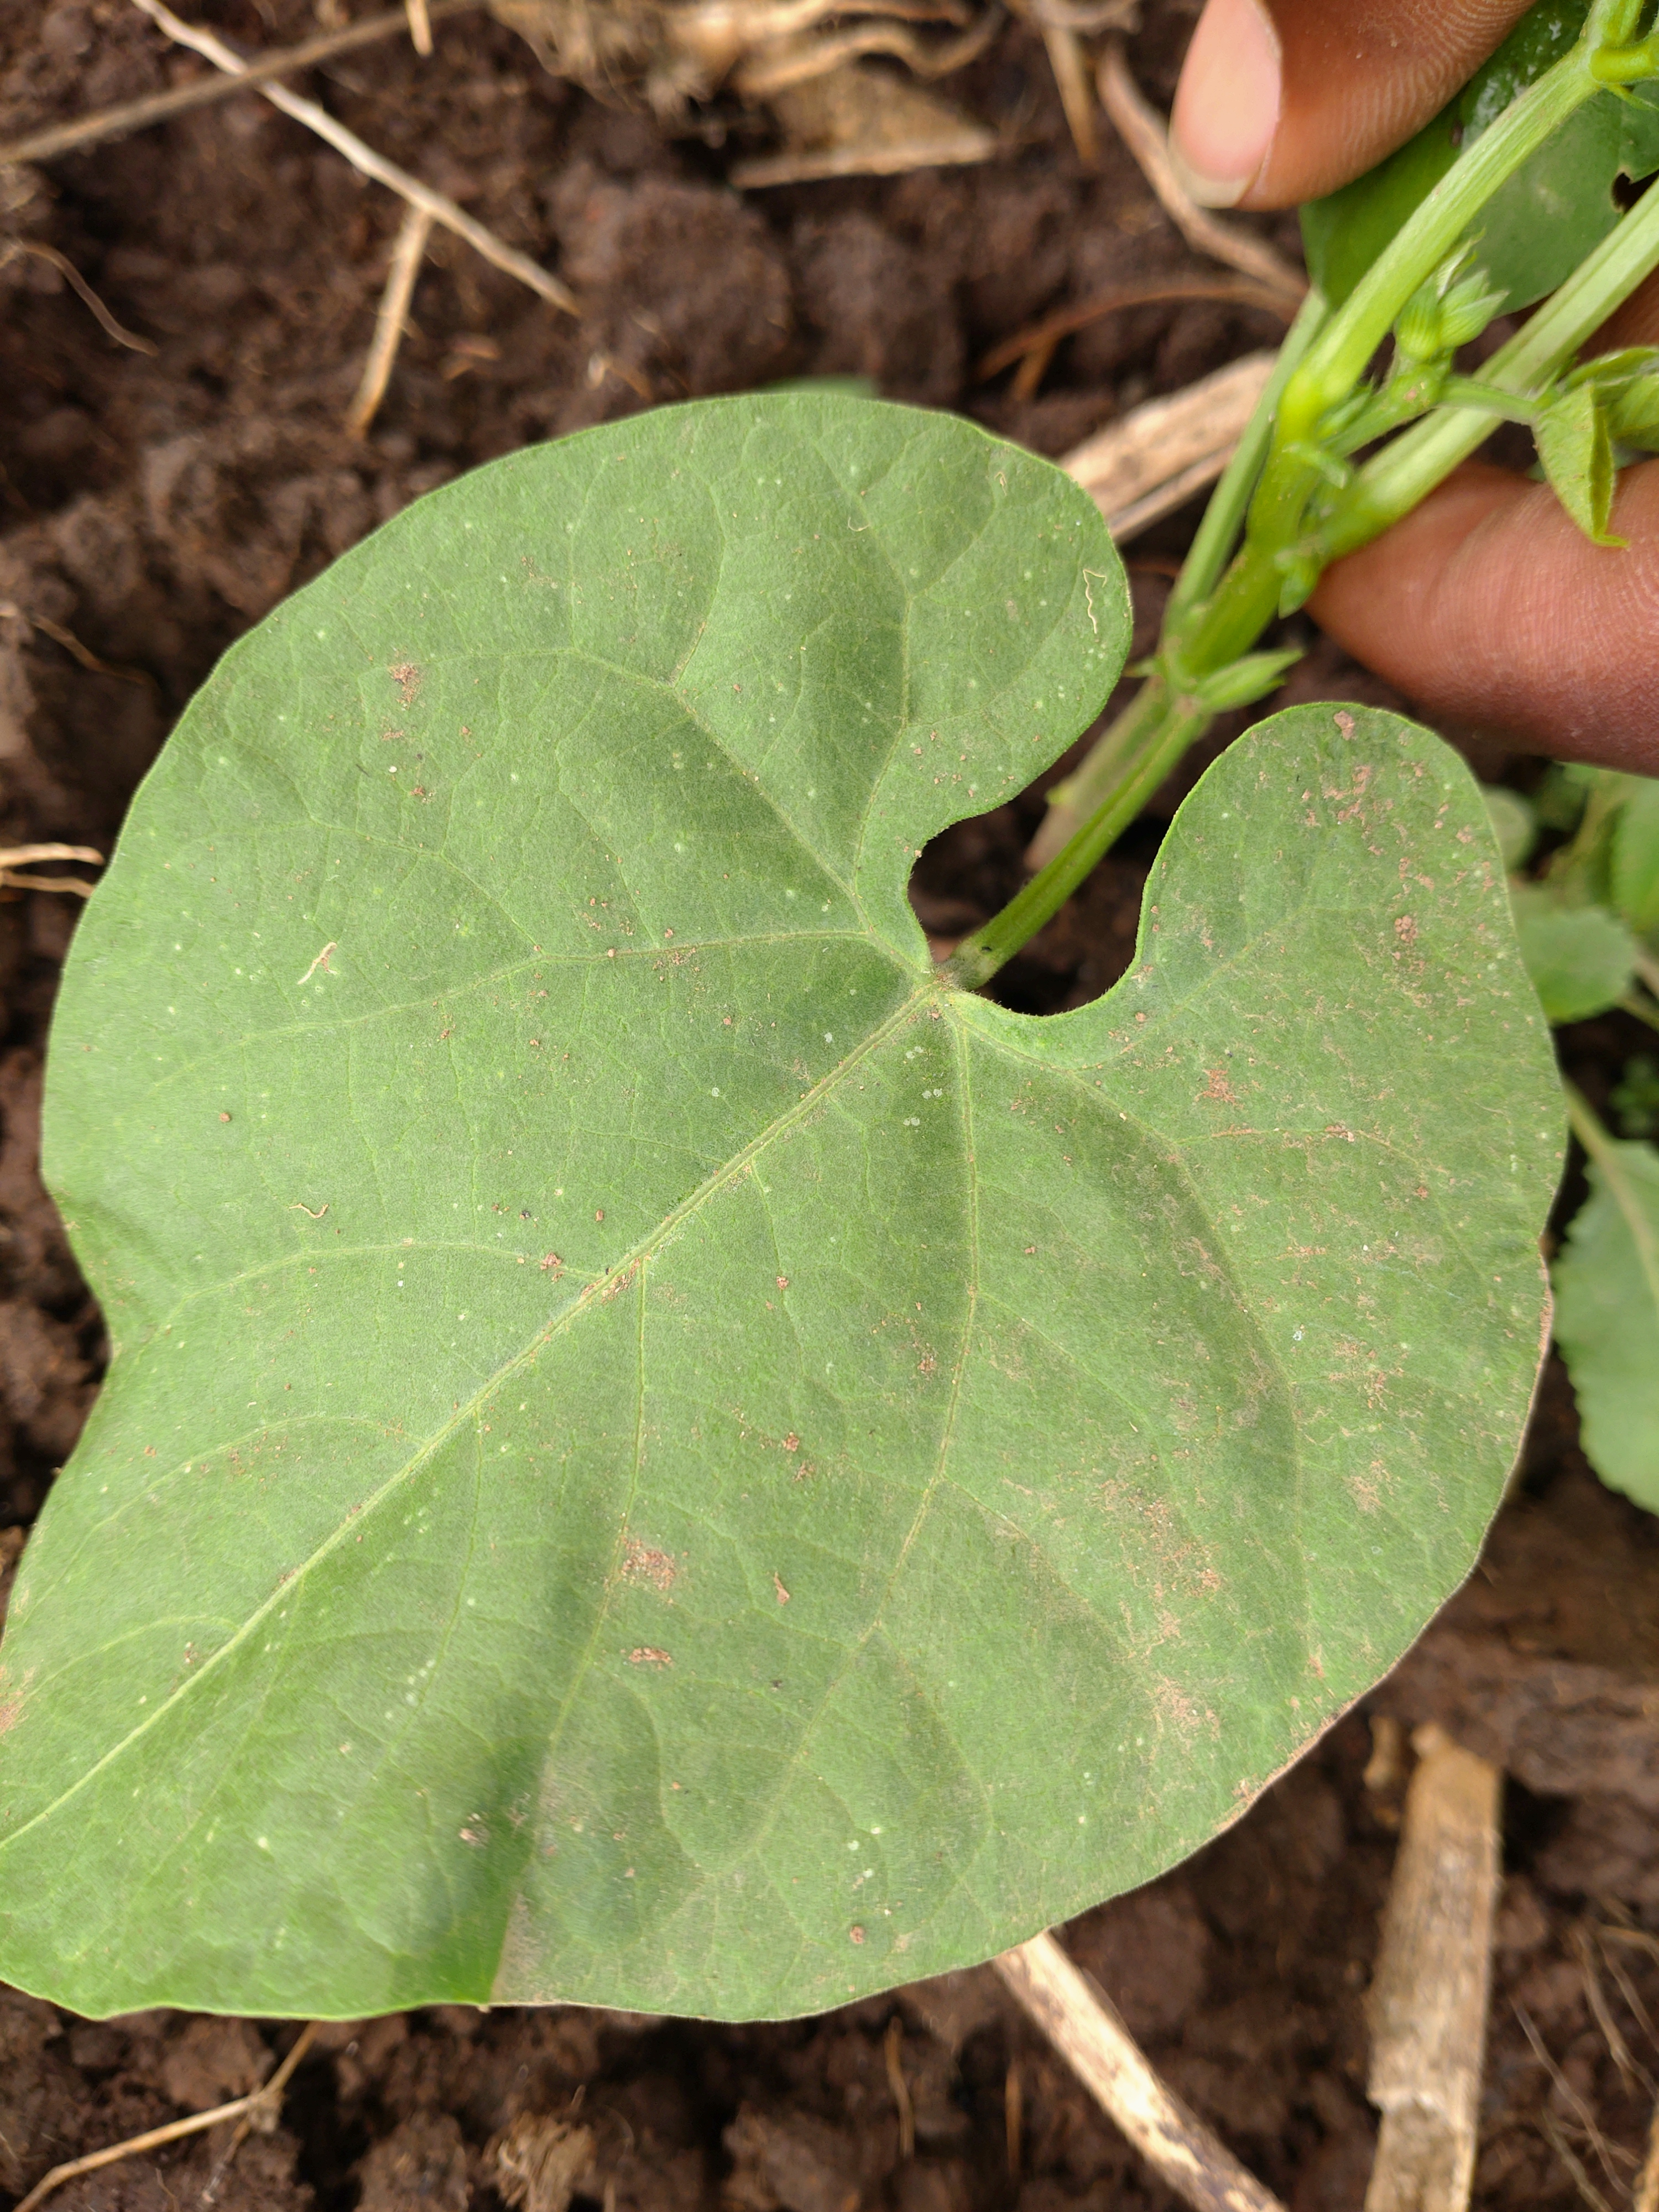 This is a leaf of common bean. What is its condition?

healthy
